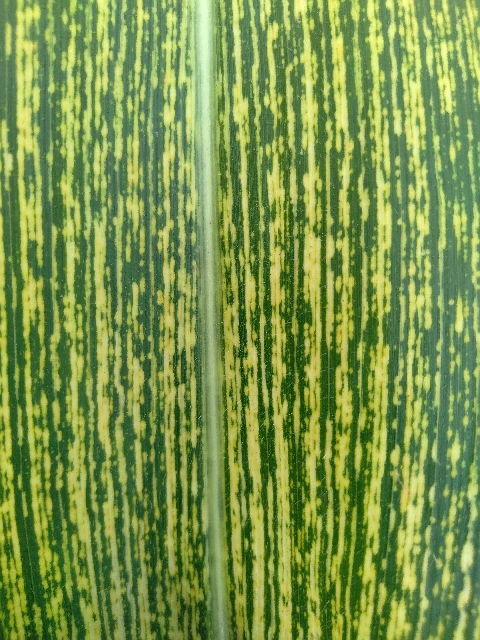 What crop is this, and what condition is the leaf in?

maize, maize streak virus
